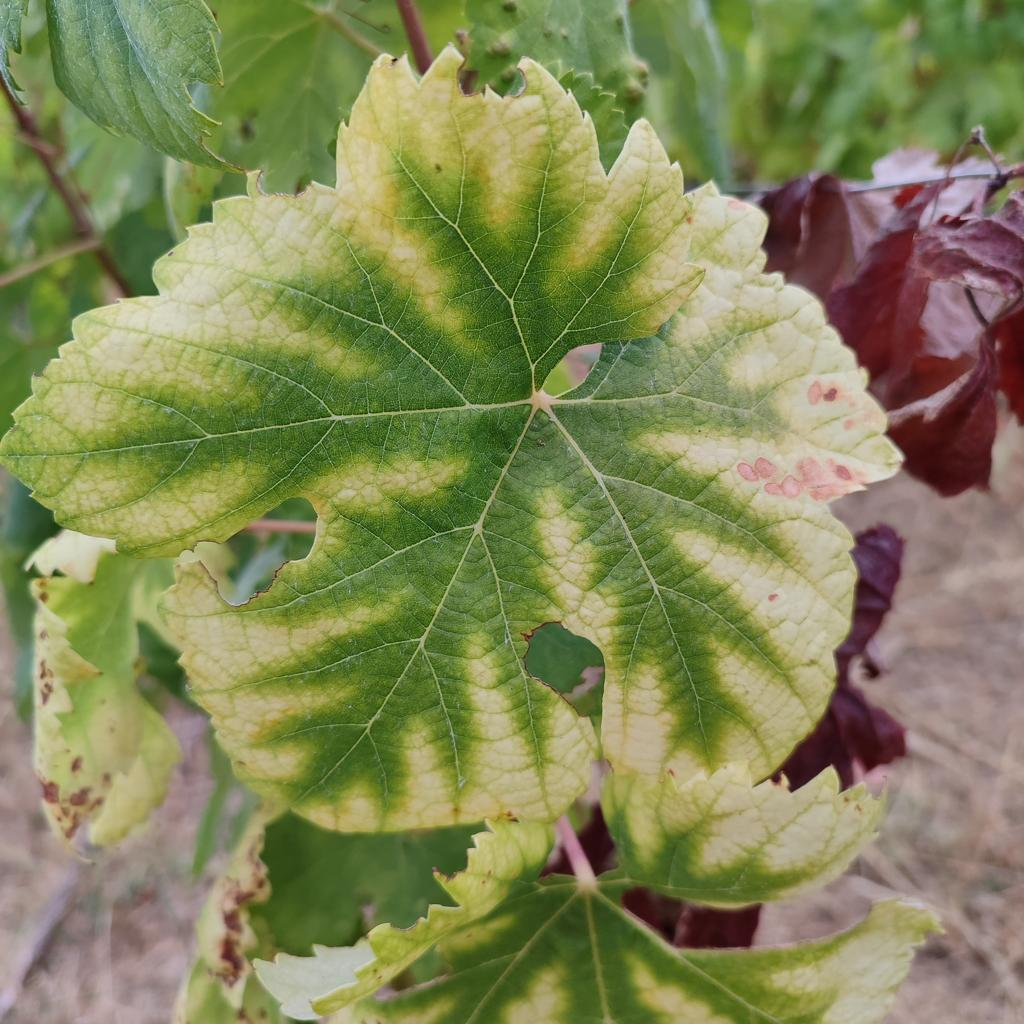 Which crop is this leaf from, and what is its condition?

grapevine, esca complex
